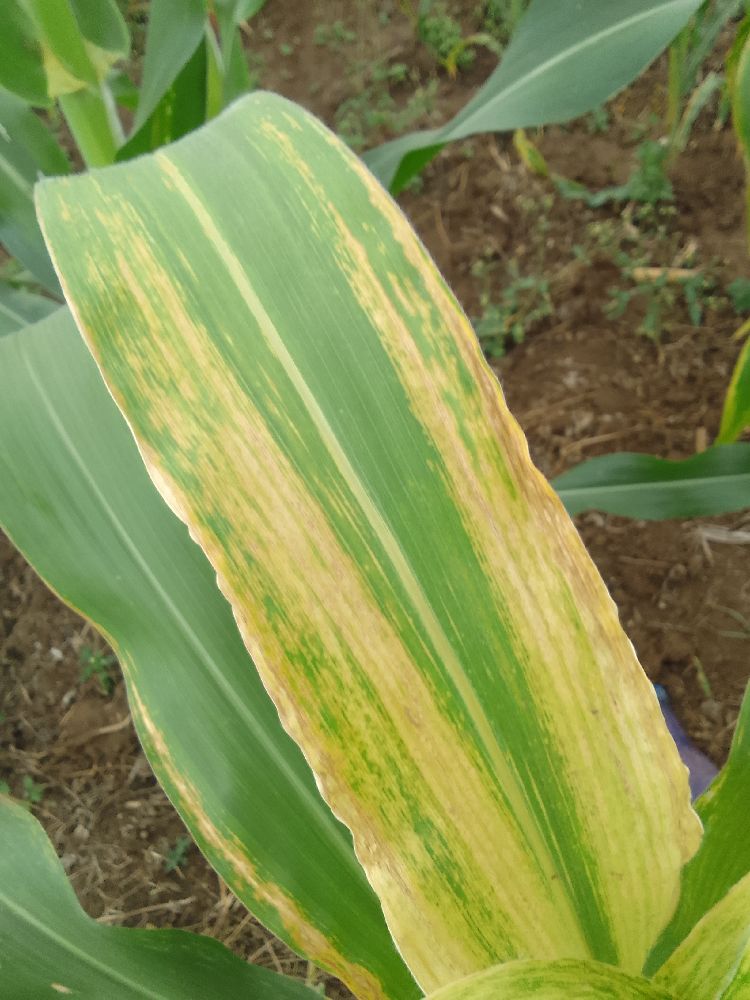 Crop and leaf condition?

maize, maize lethal necrosis
